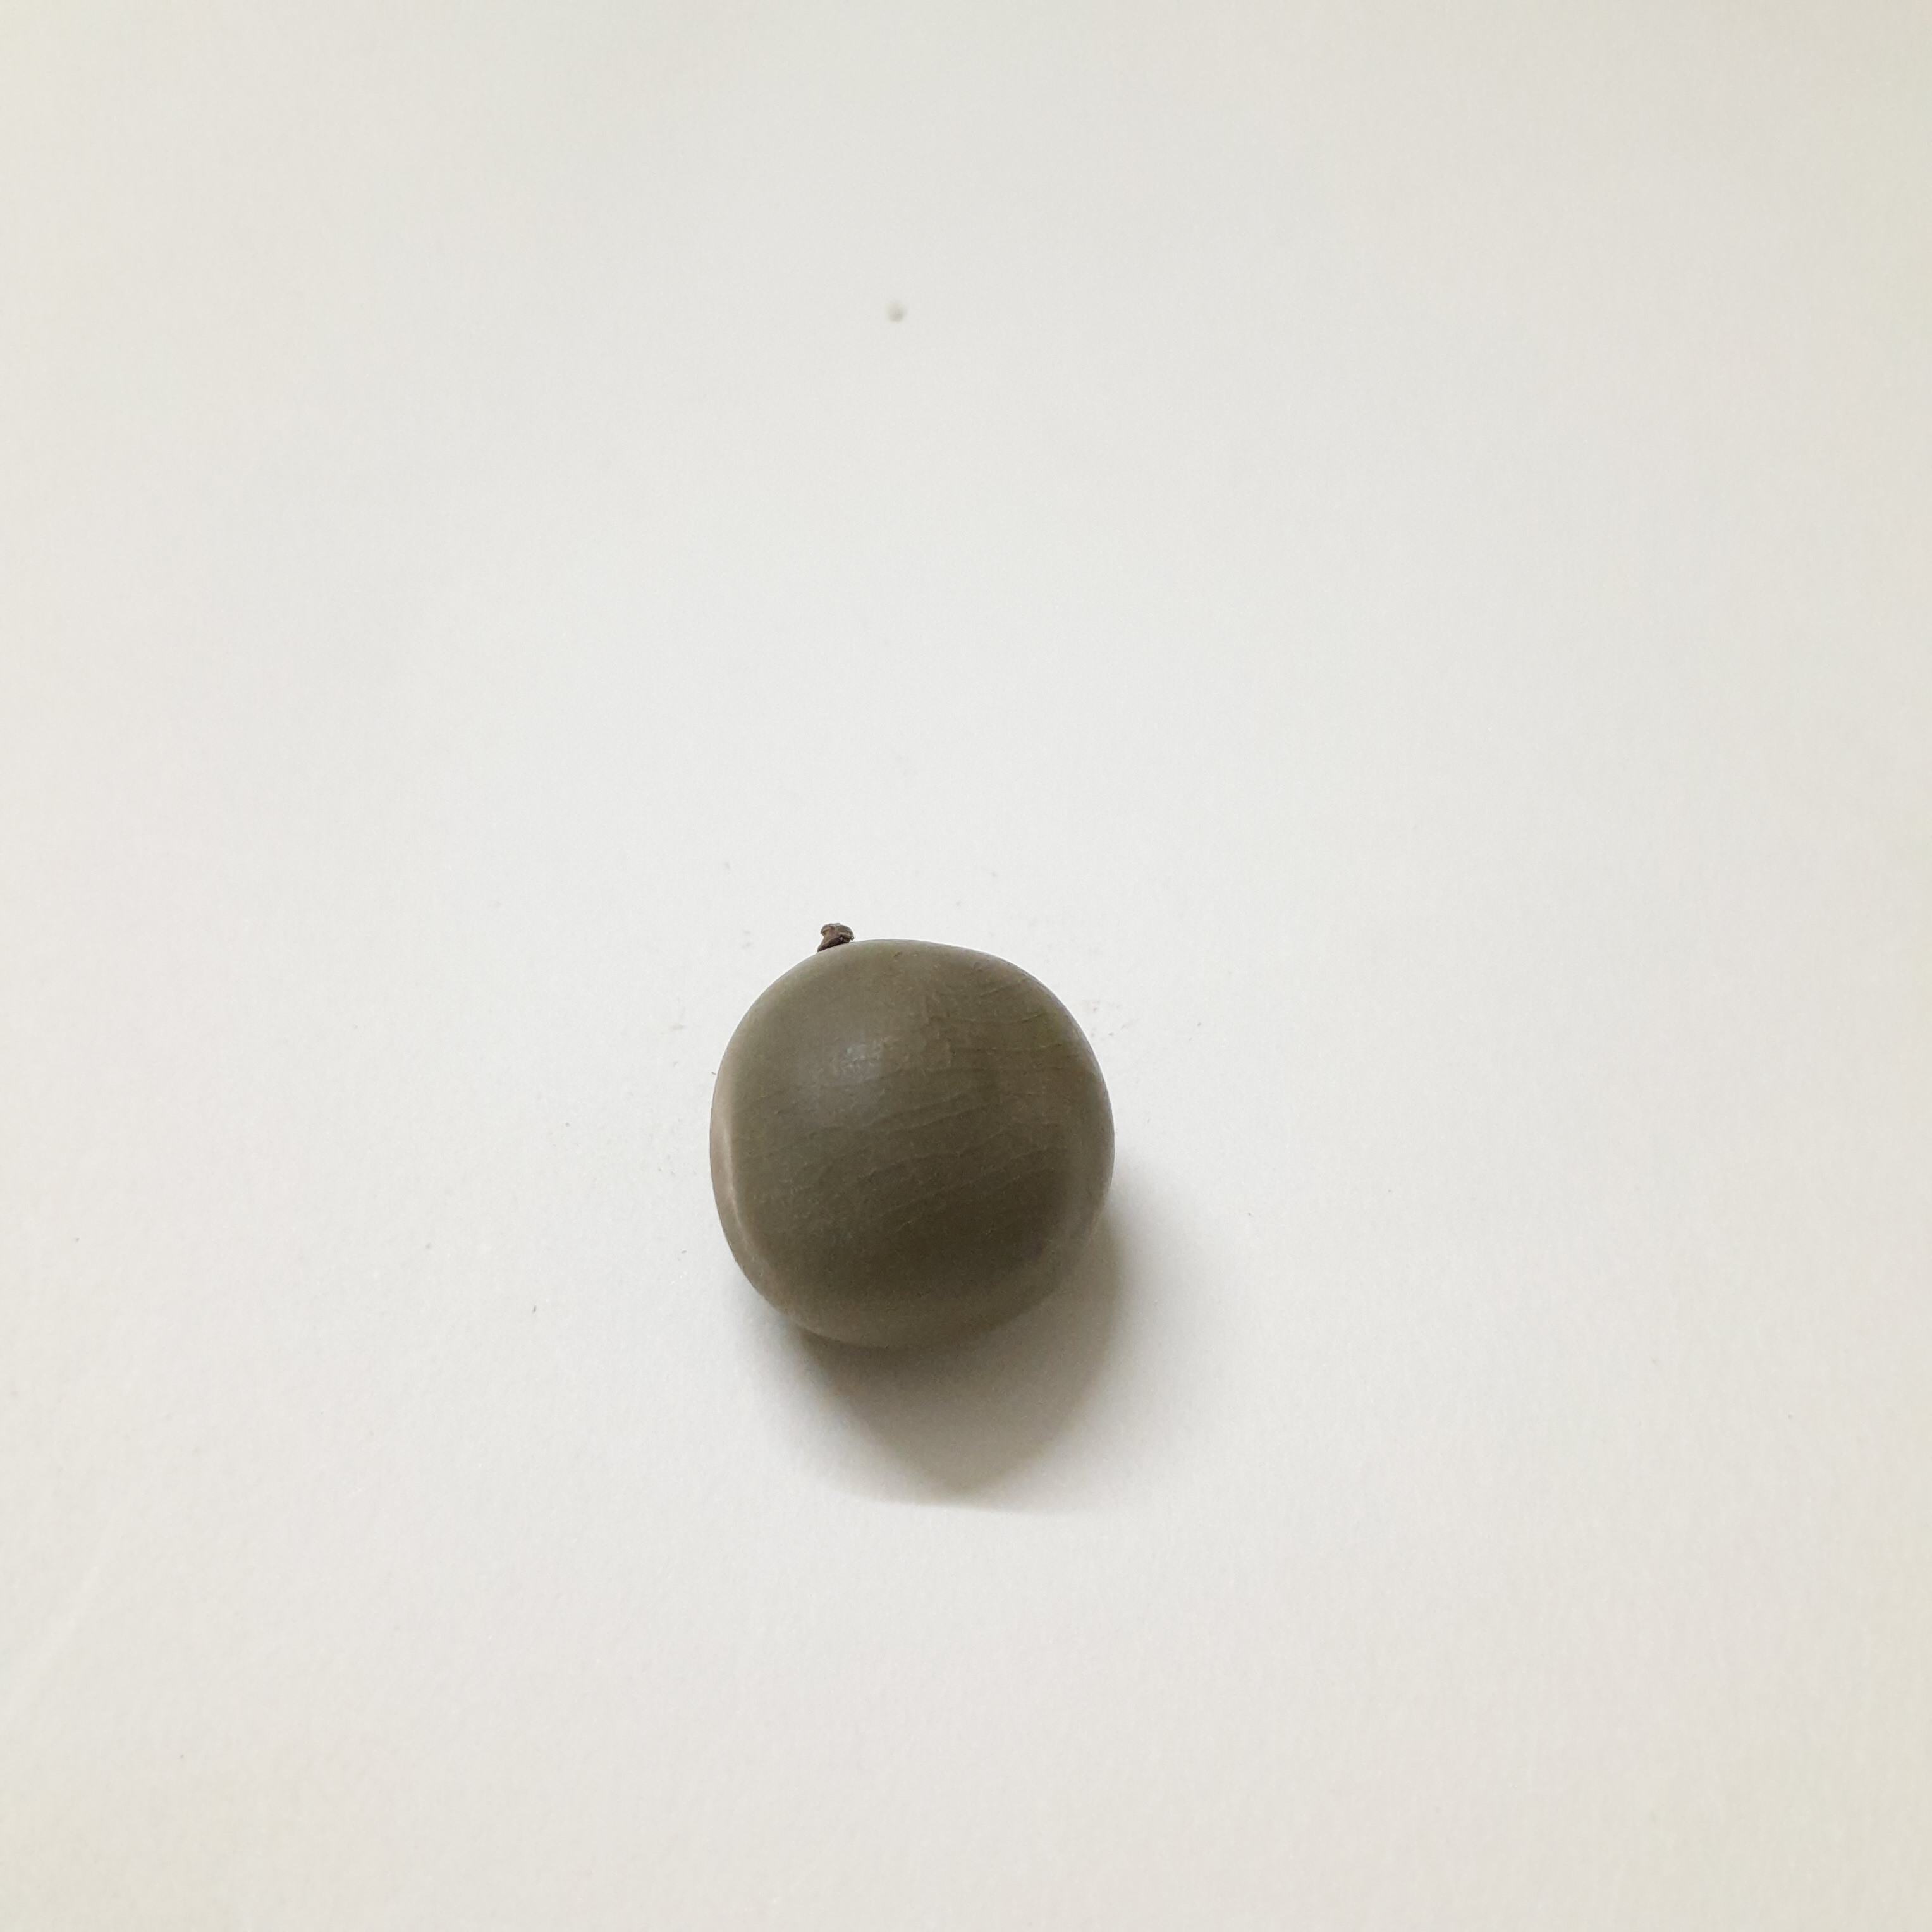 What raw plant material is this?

sagargota
